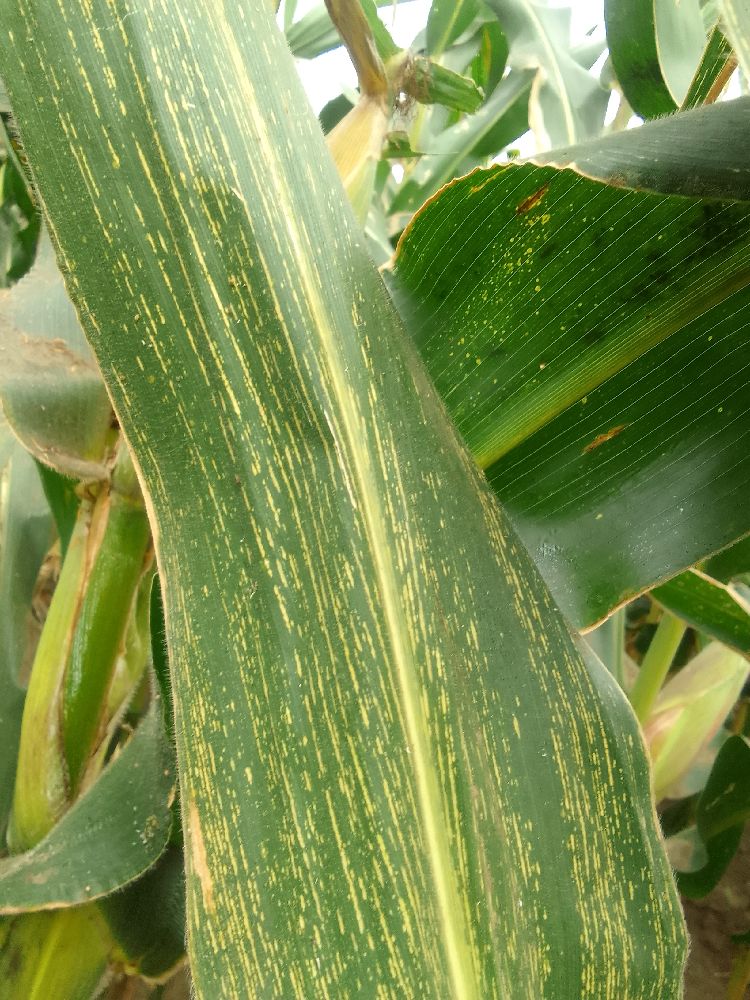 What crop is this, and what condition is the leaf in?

maize, maize streak virus
